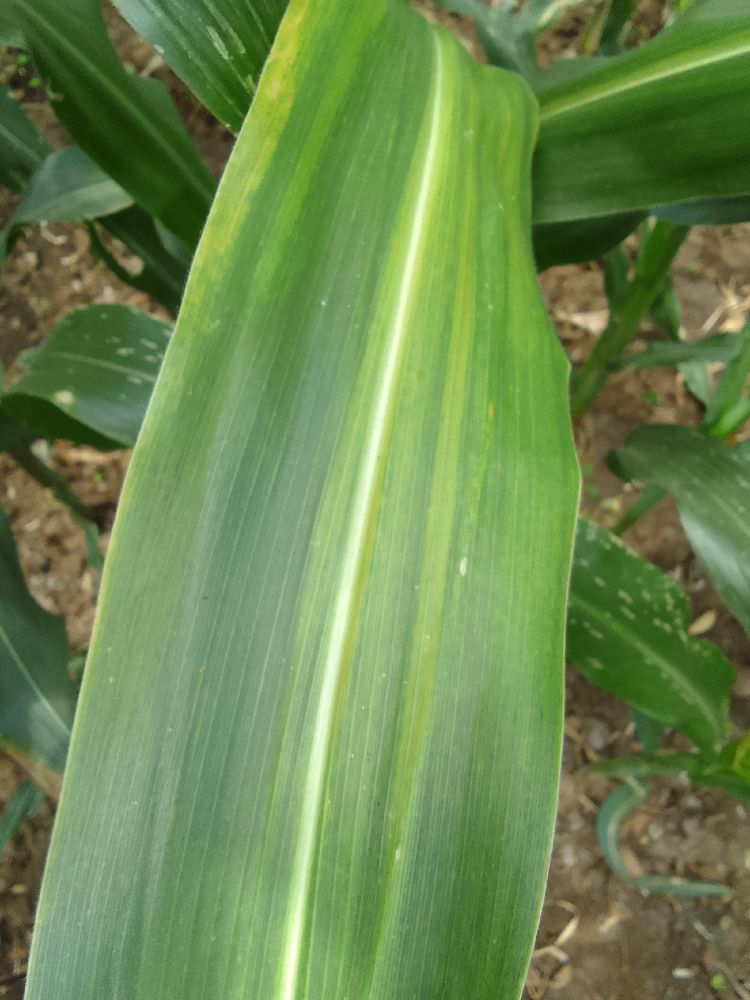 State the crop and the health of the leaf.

maize, maize lethal necrosis
